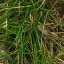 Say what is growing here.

grass
